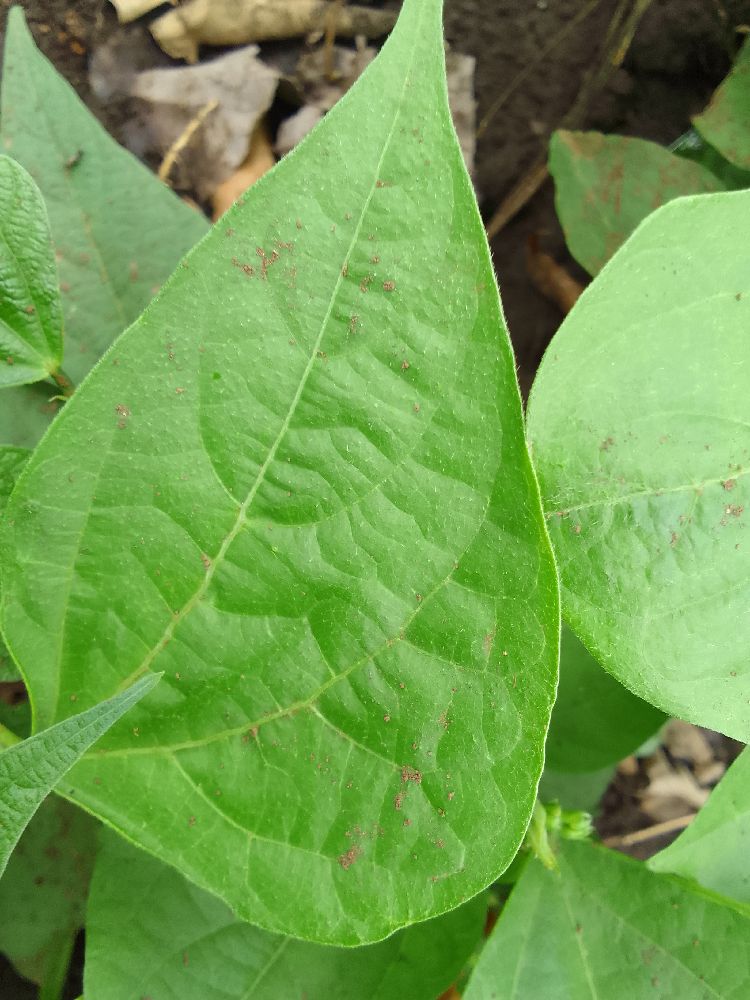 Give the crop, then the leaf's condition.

common bean, healthy
